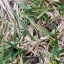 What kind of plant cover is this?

grass
